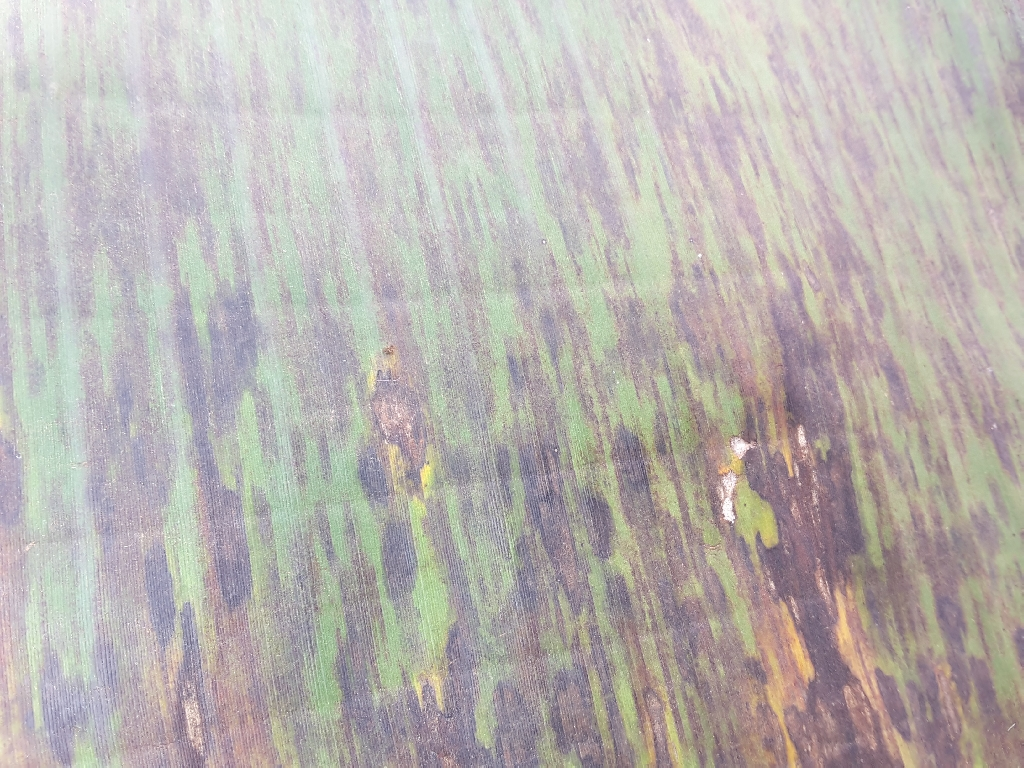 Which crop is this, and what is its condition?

banana, black sigatoka
